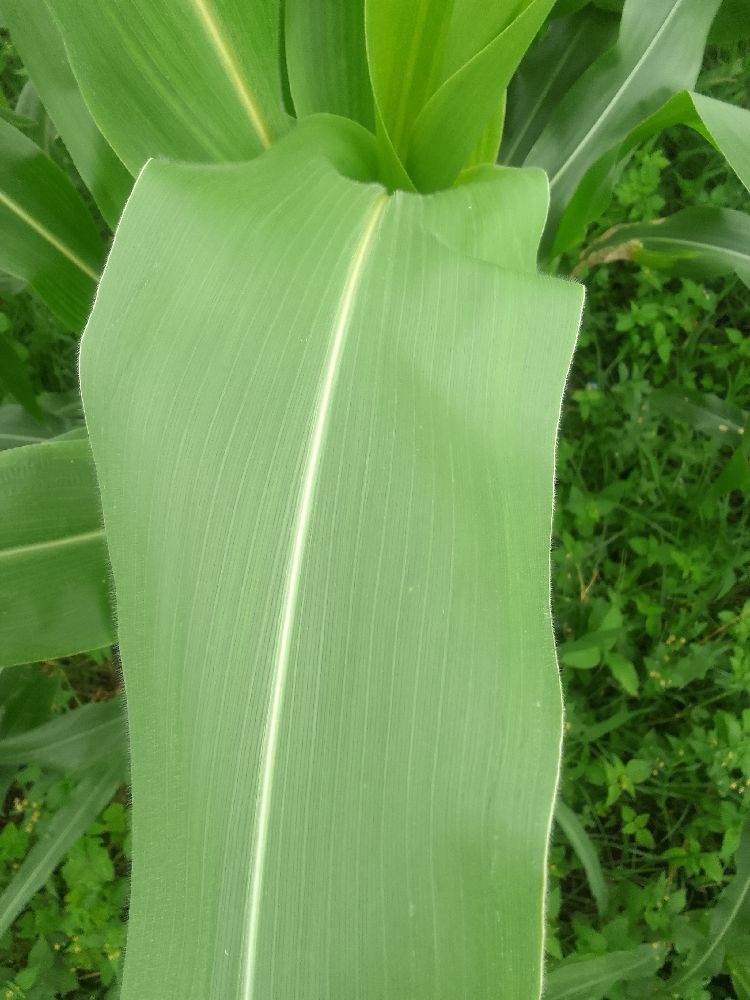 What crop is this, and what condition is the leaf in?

maize, healthy
